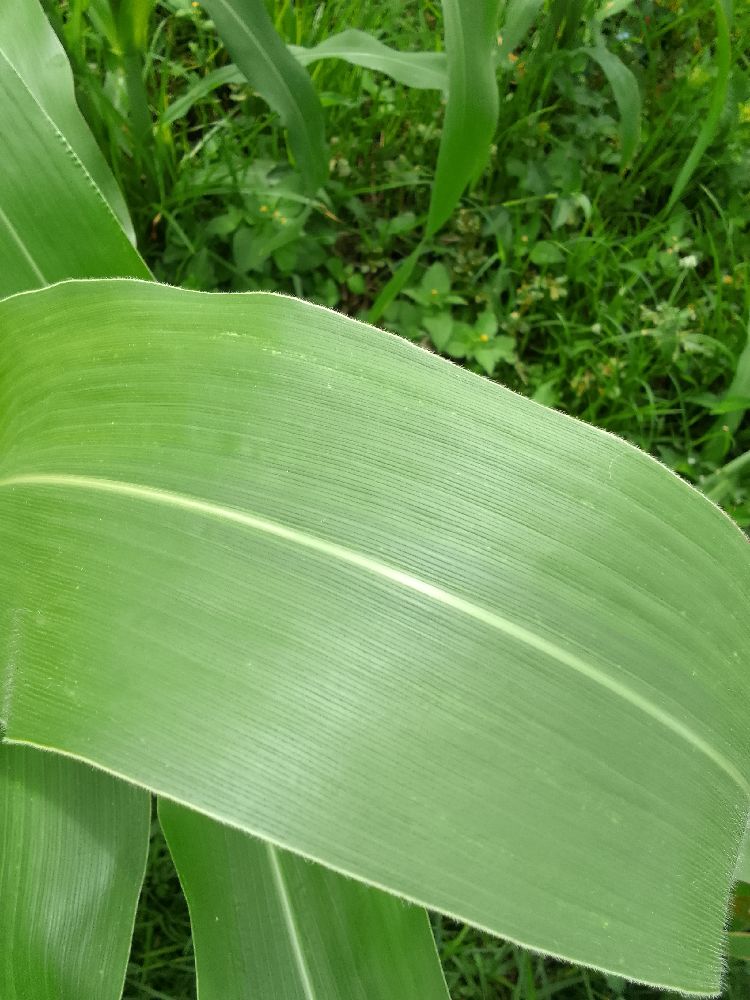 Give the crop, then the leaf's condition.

maize, healthy
